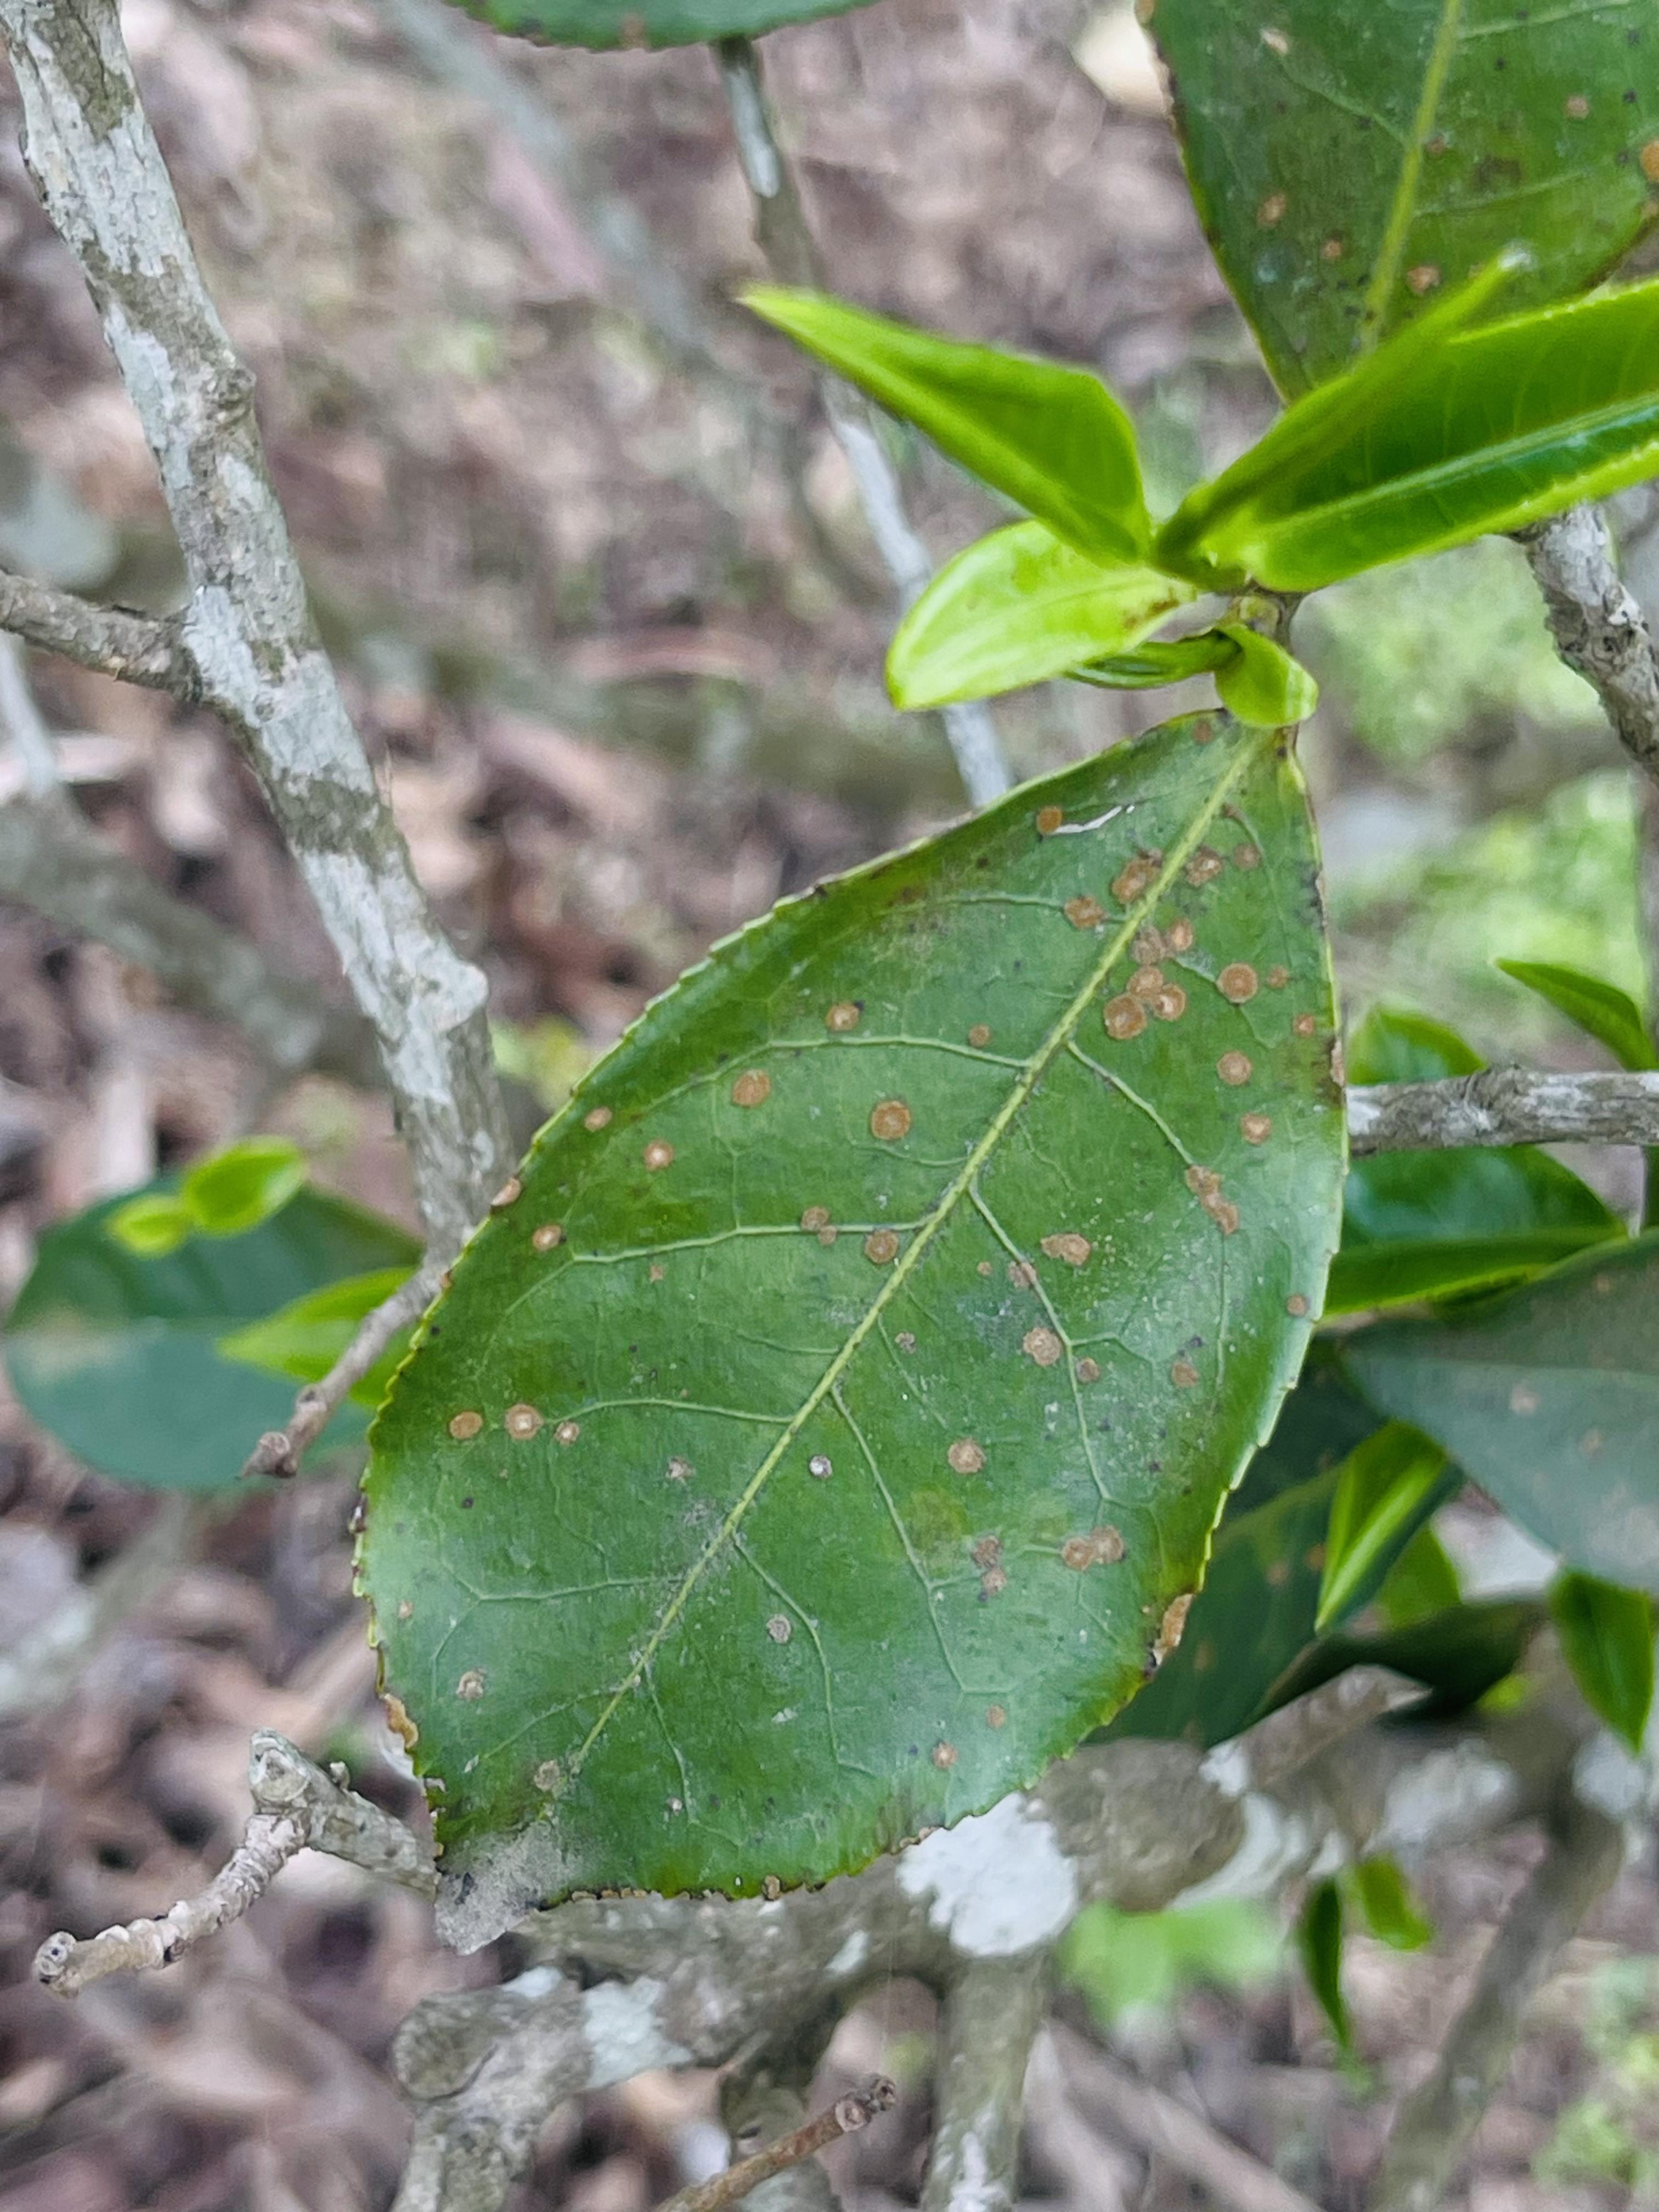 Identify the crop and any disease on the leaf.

tea, red rust
